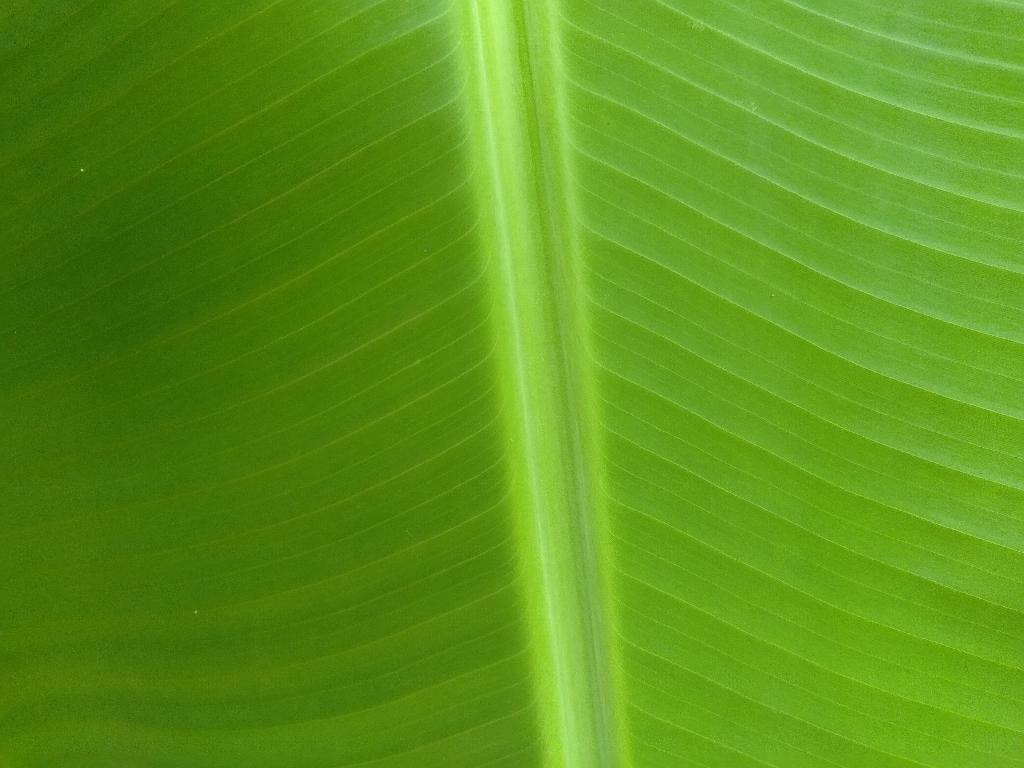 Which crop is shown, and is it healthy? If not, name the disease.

banana, healthy
